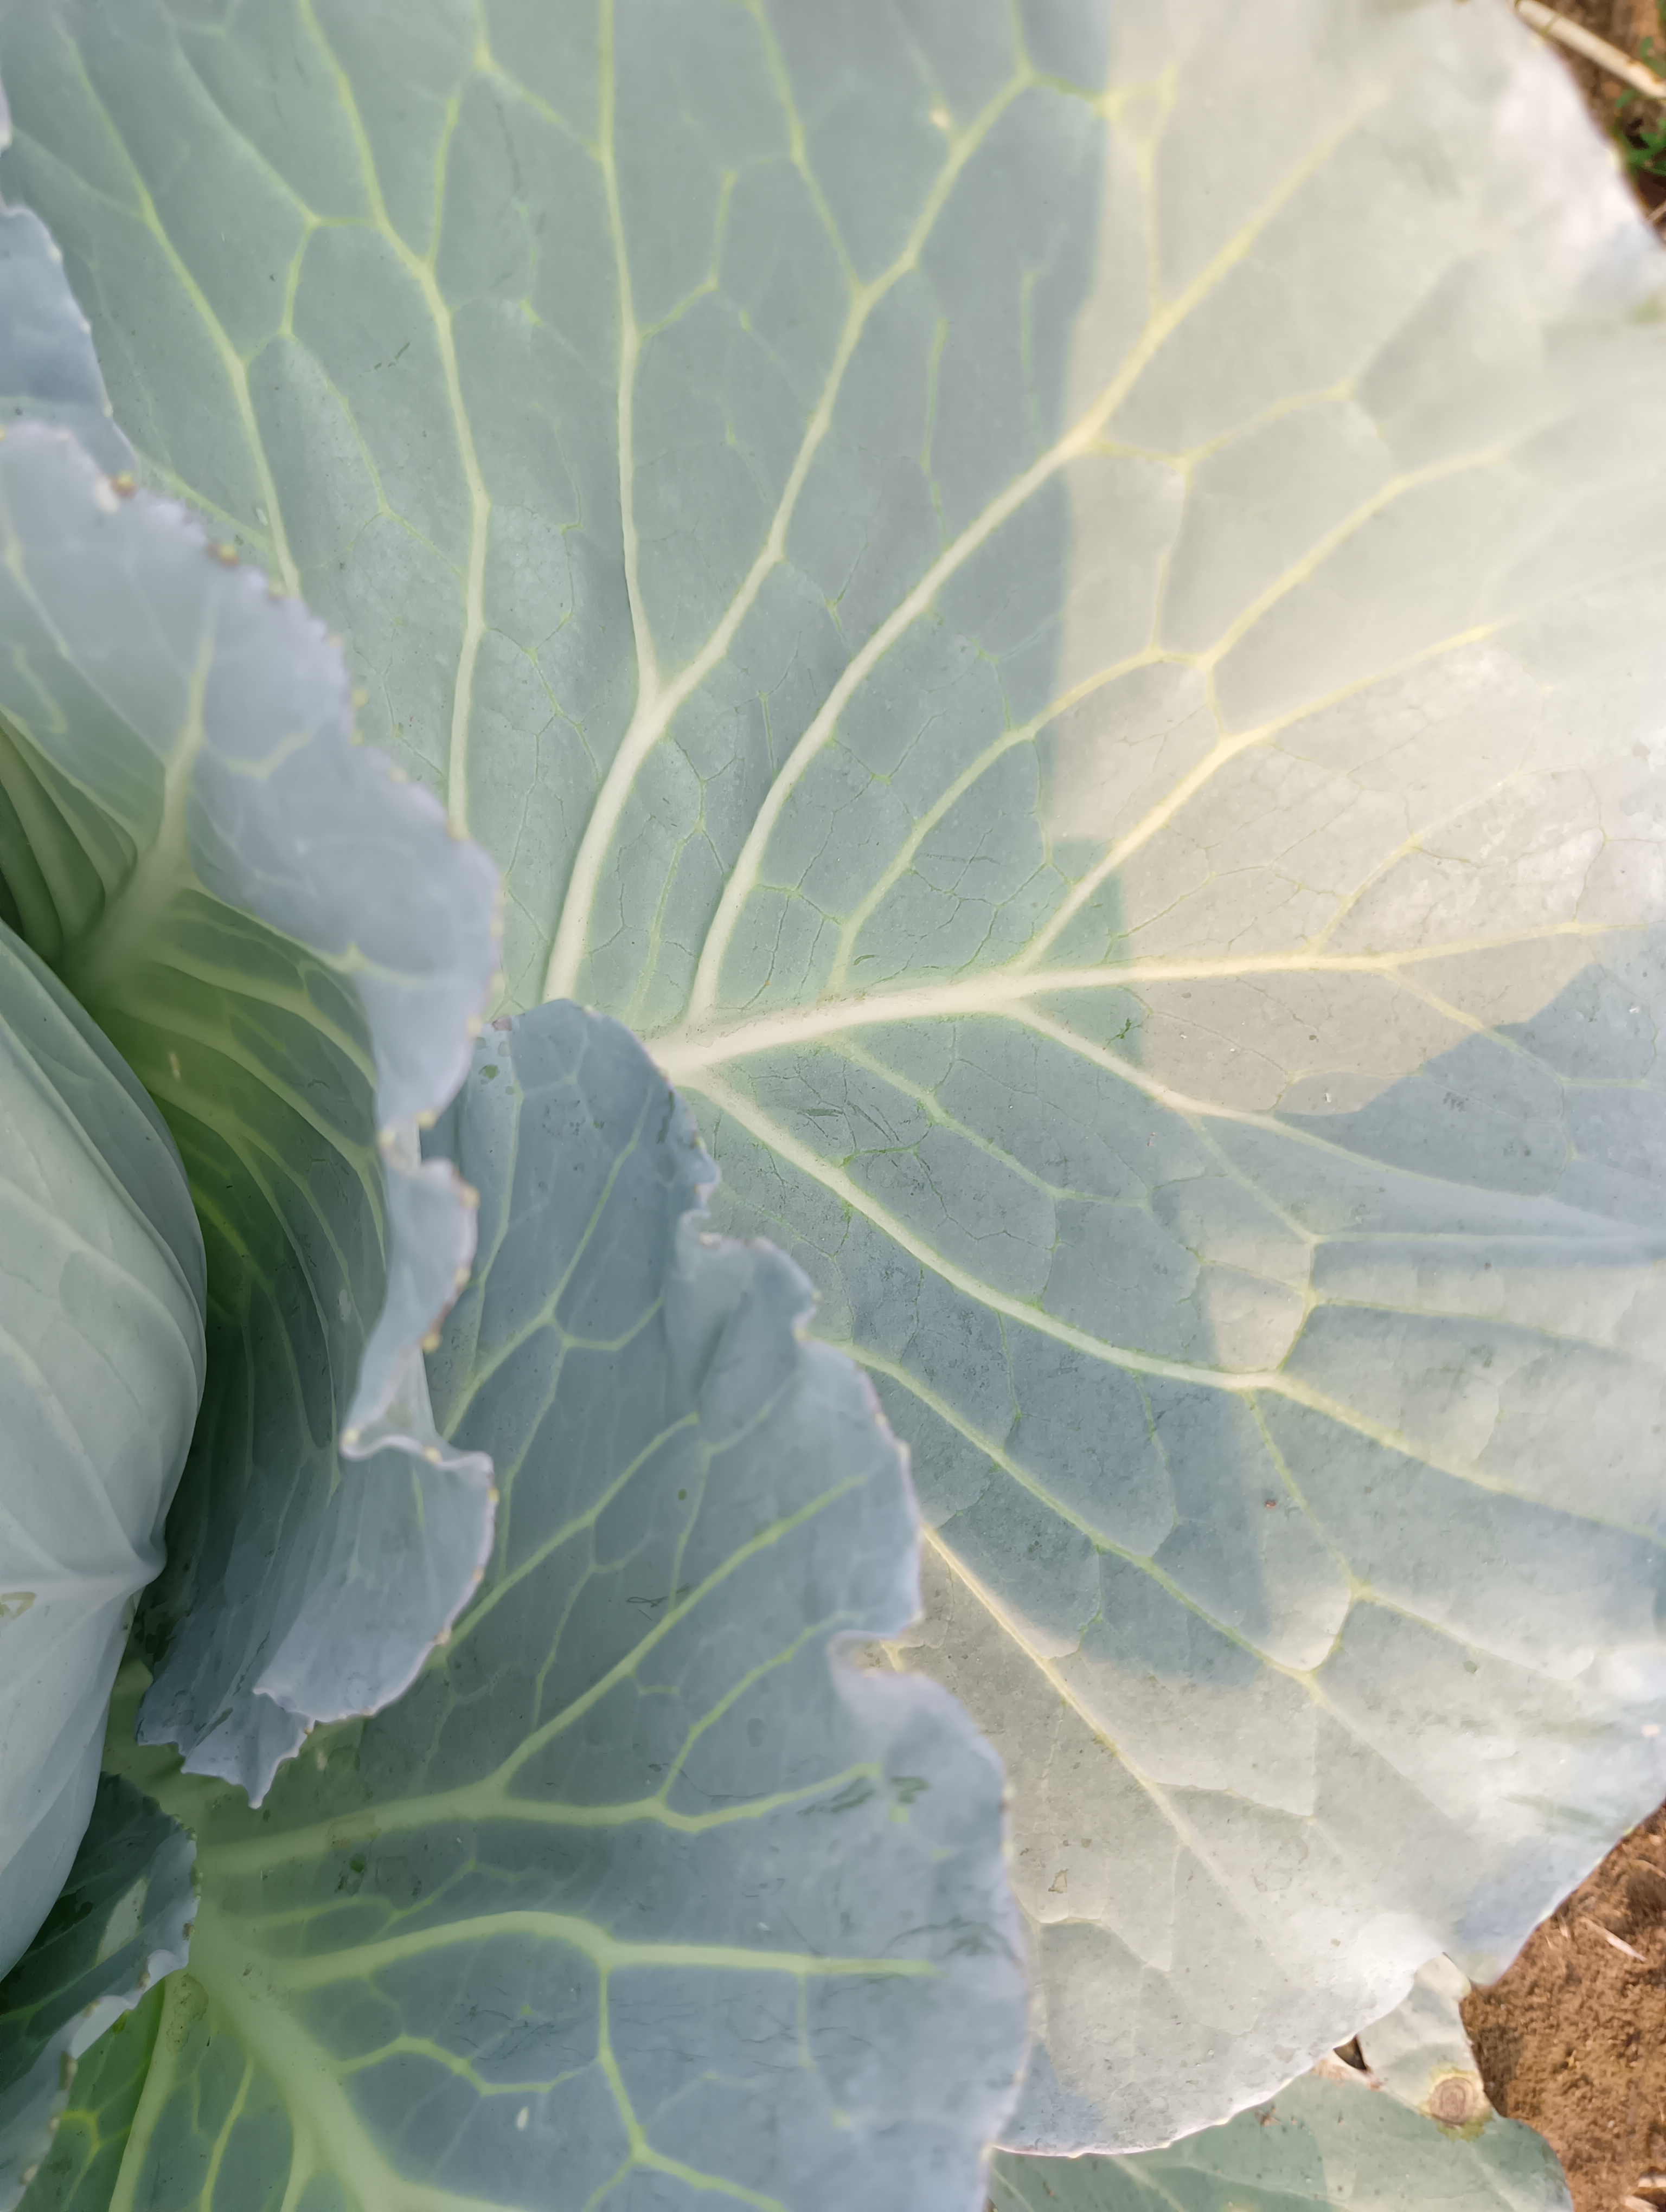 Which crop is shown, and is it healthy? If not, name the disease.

cabbage, healthy
